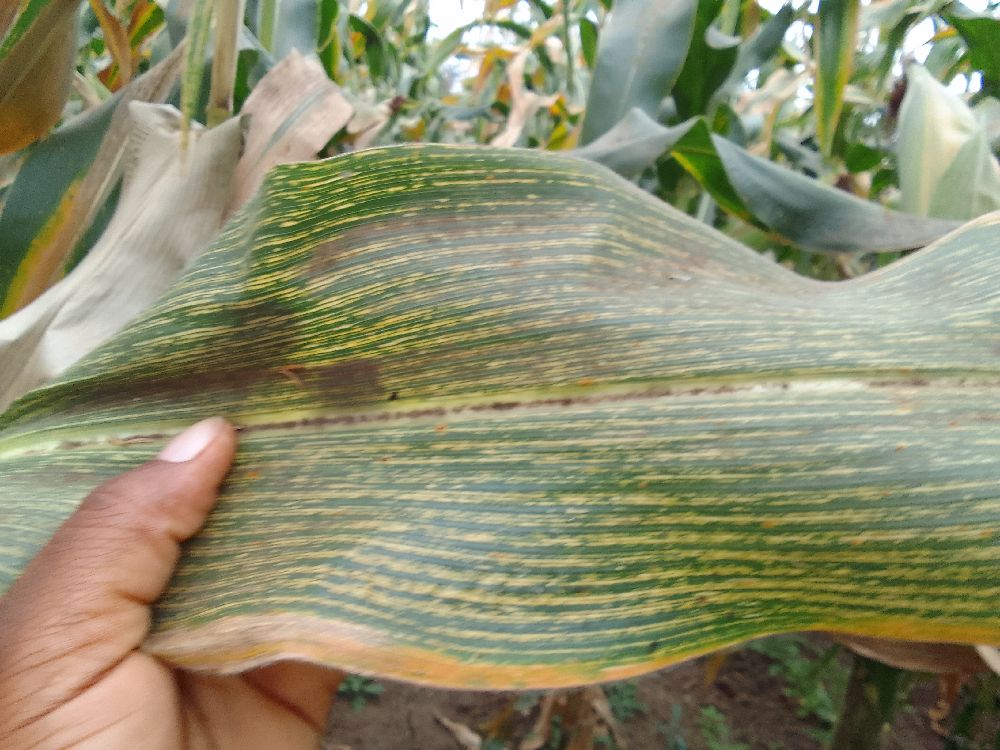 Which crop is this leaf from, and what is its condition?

maize, maize streak virus
